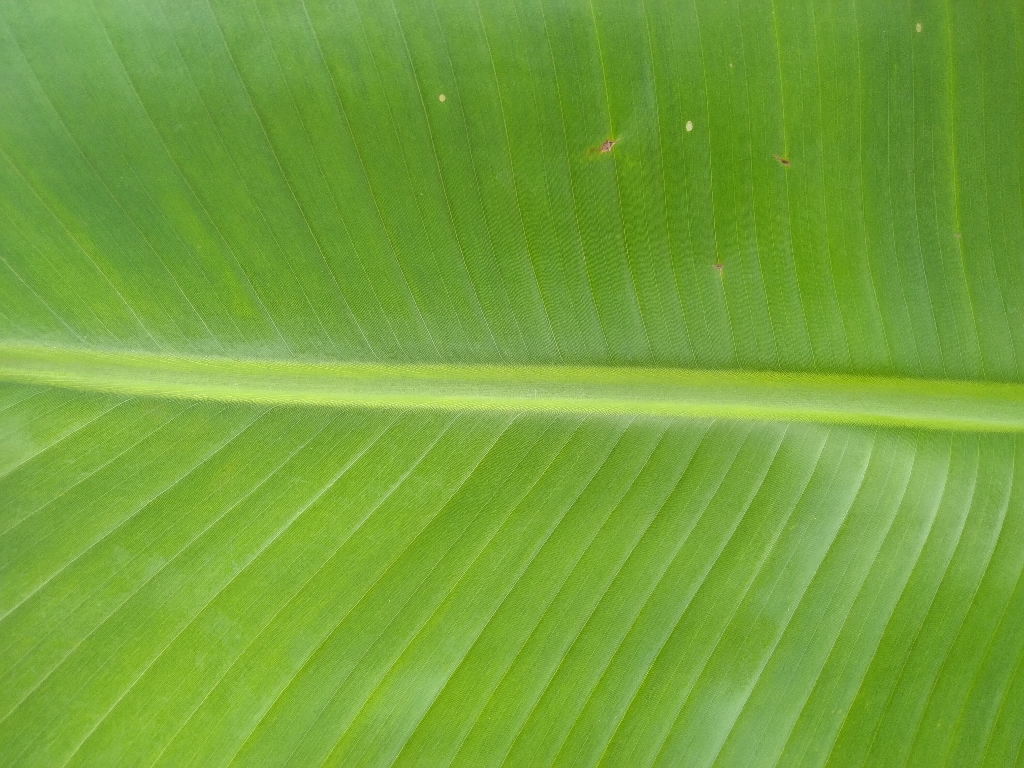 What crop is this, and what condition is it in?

banana, healthy
